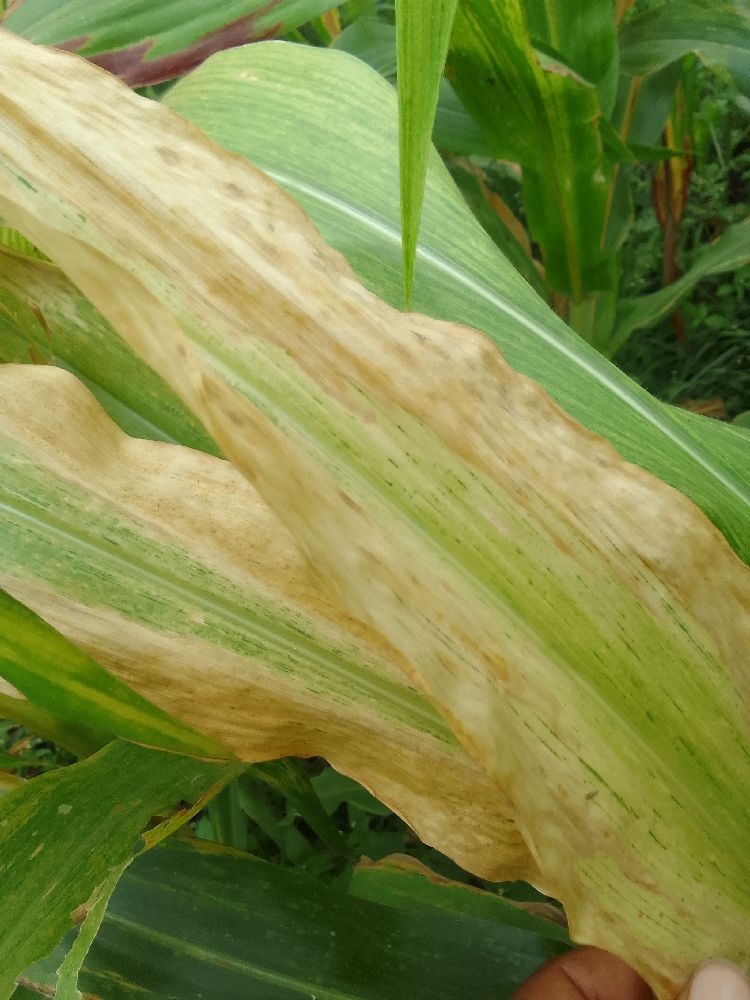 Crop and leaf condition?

maize, maize lethal necrosis
